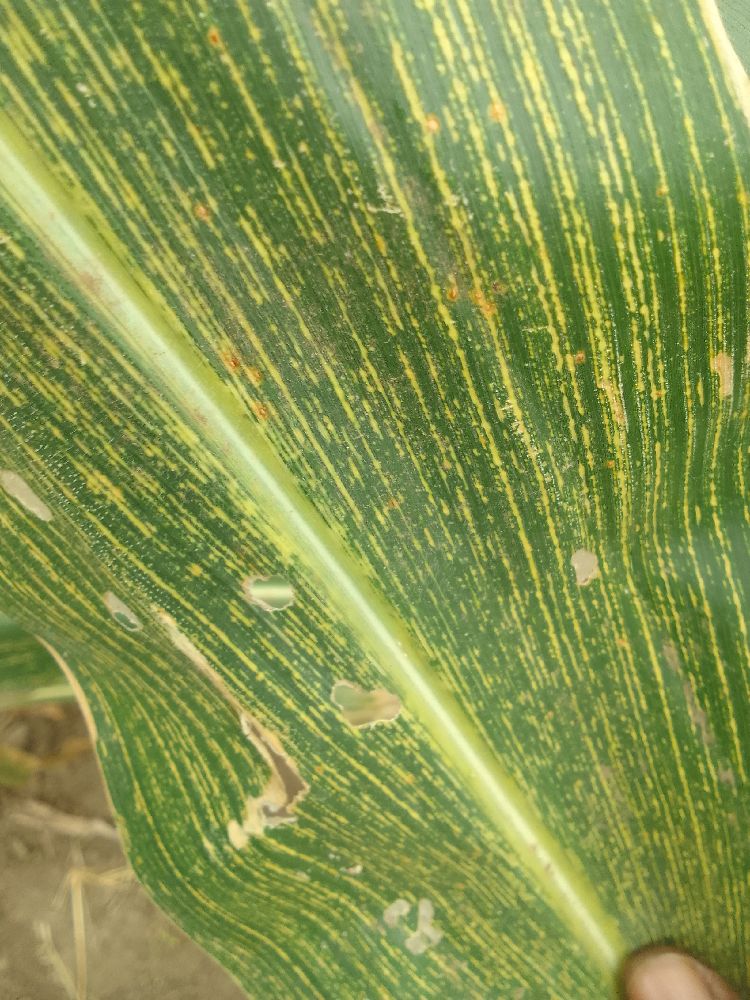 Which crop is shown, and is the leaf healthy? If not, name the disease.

maize, maize streak virus
